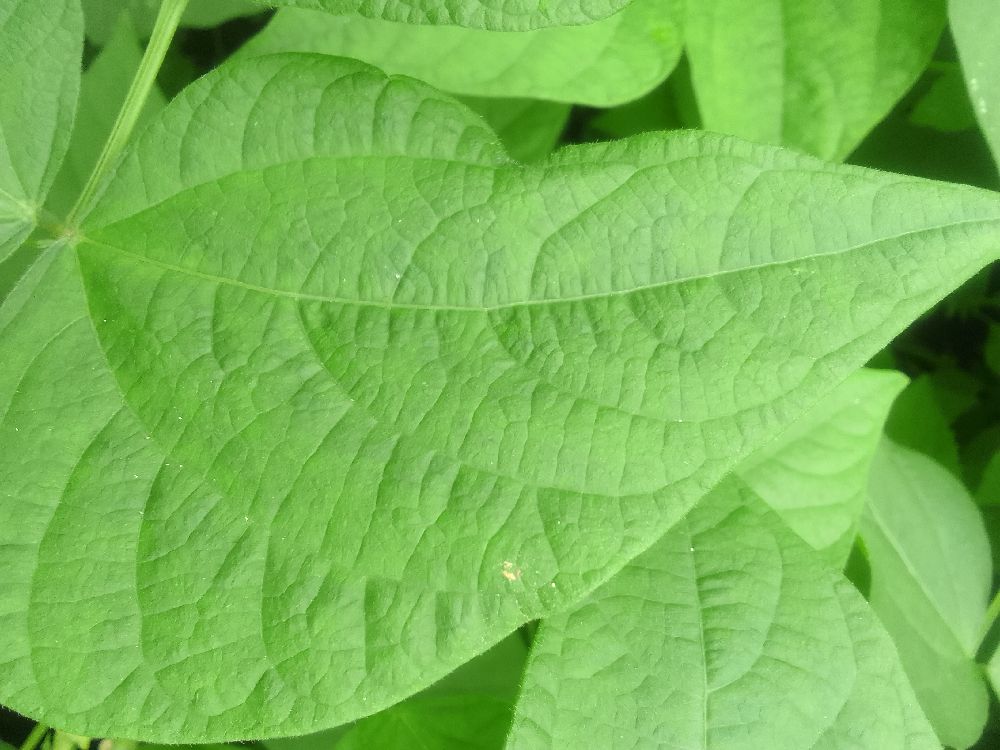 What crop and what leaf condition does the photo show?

common bean, healthy
